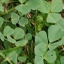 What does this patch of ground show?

unstructured weed
